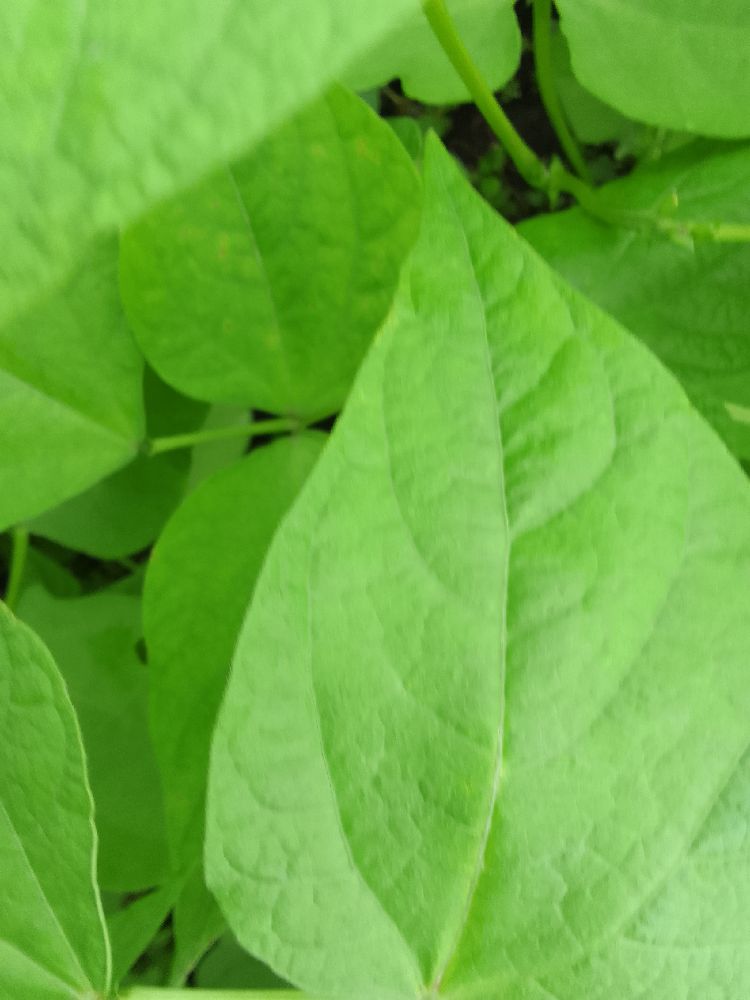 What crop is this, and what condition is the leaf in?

common bean, healthy
